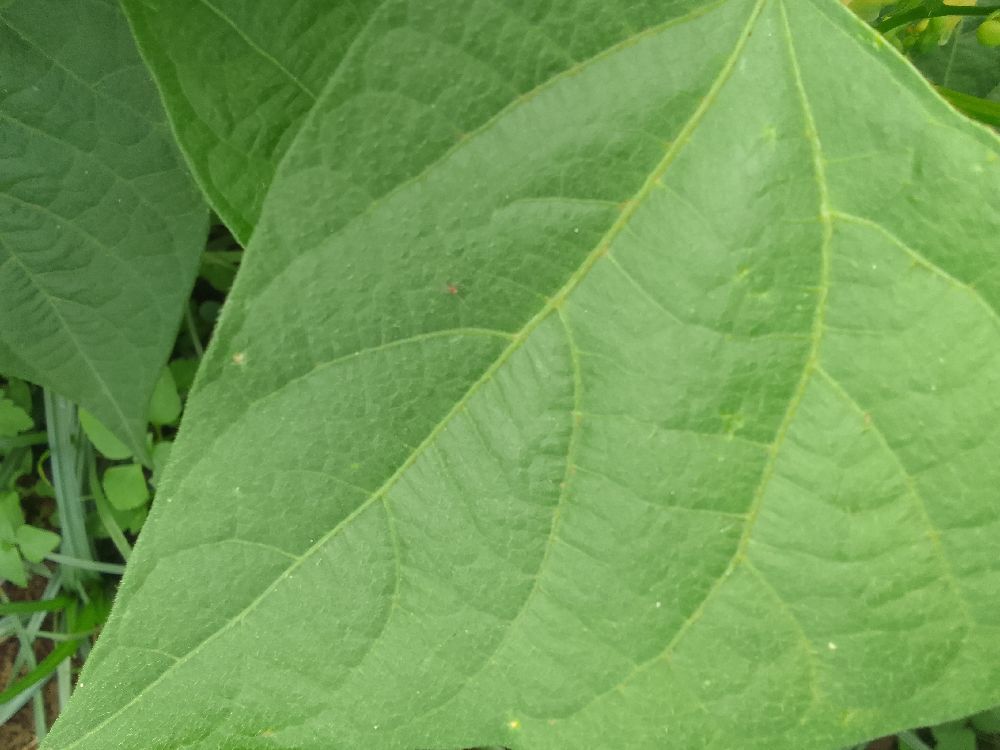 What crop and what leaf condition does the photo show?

common bean, healthy
